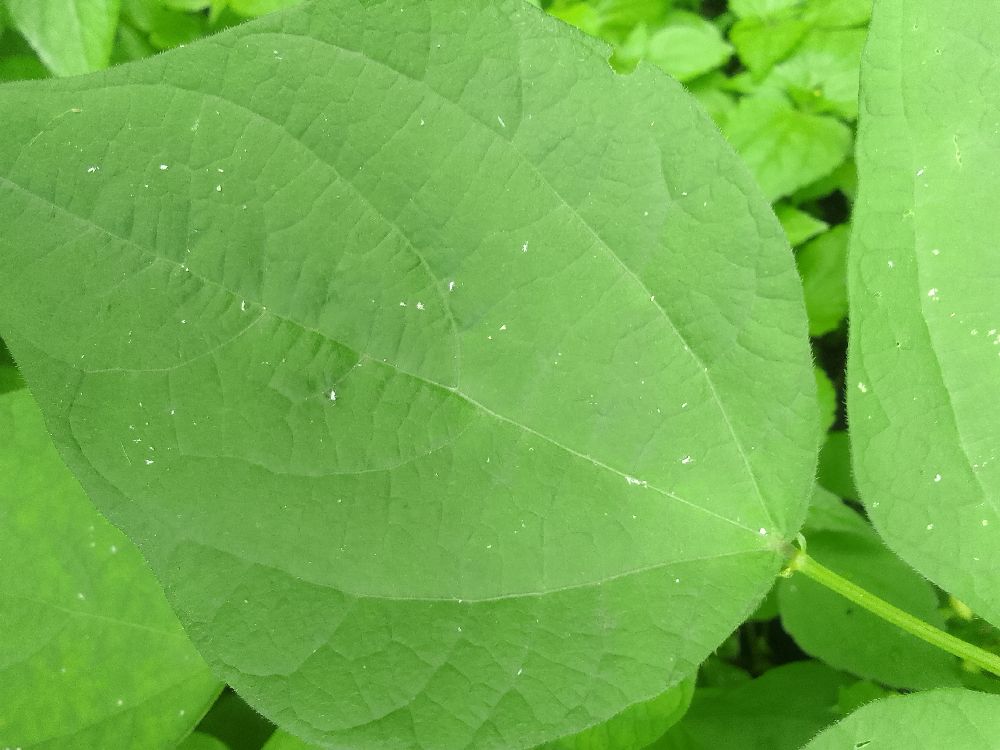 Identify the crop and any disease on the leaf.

common bean, healthy
